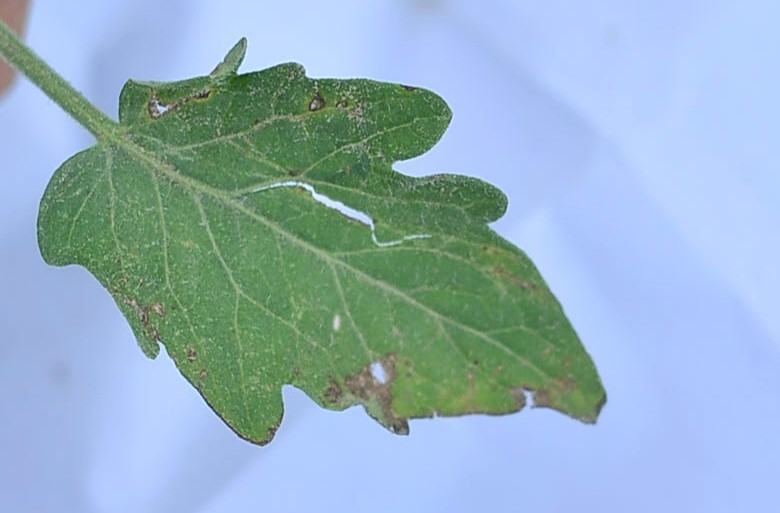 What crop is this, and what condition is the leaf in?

tomato, infected
